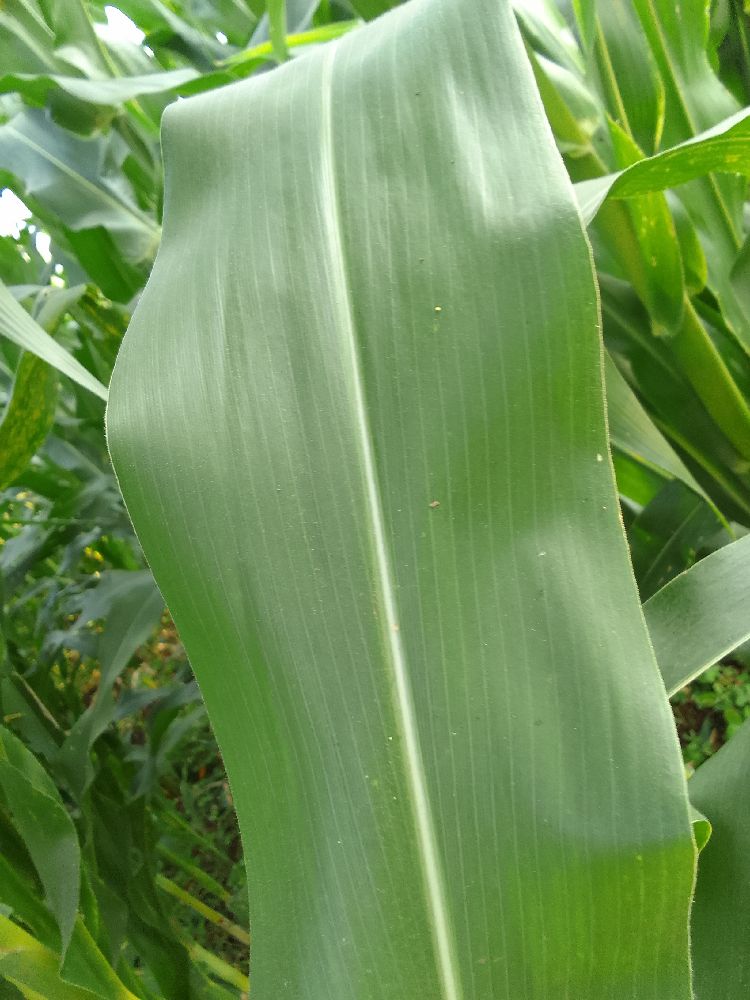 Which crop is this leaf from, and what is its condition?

maize, healthy
